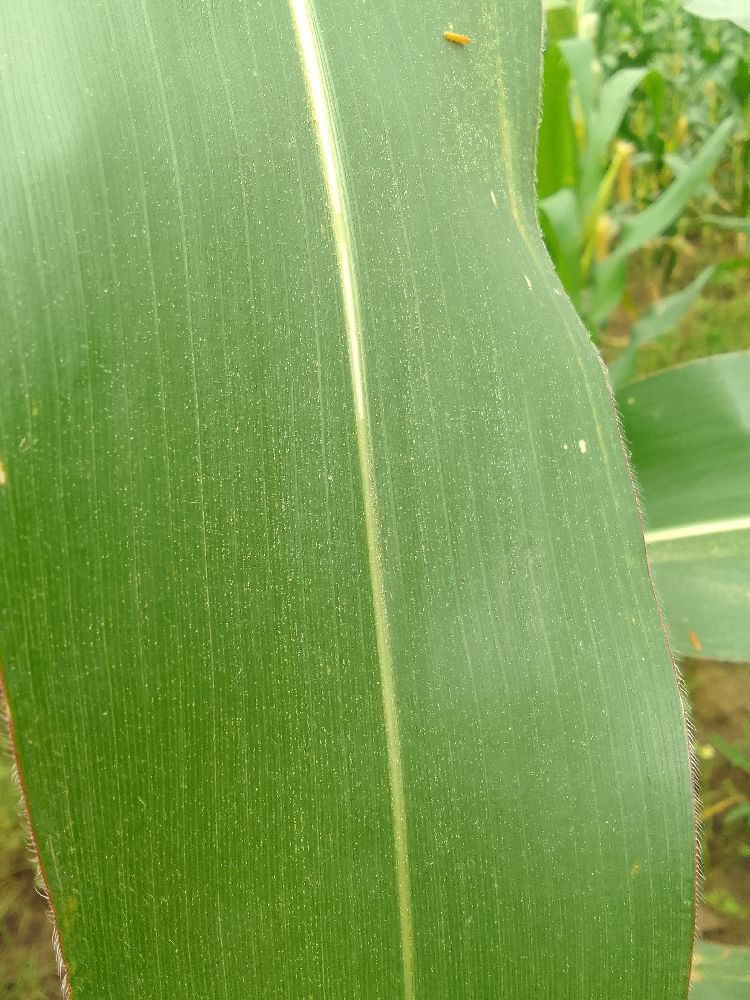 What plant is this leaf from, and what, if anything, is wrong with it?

maize, healthy
